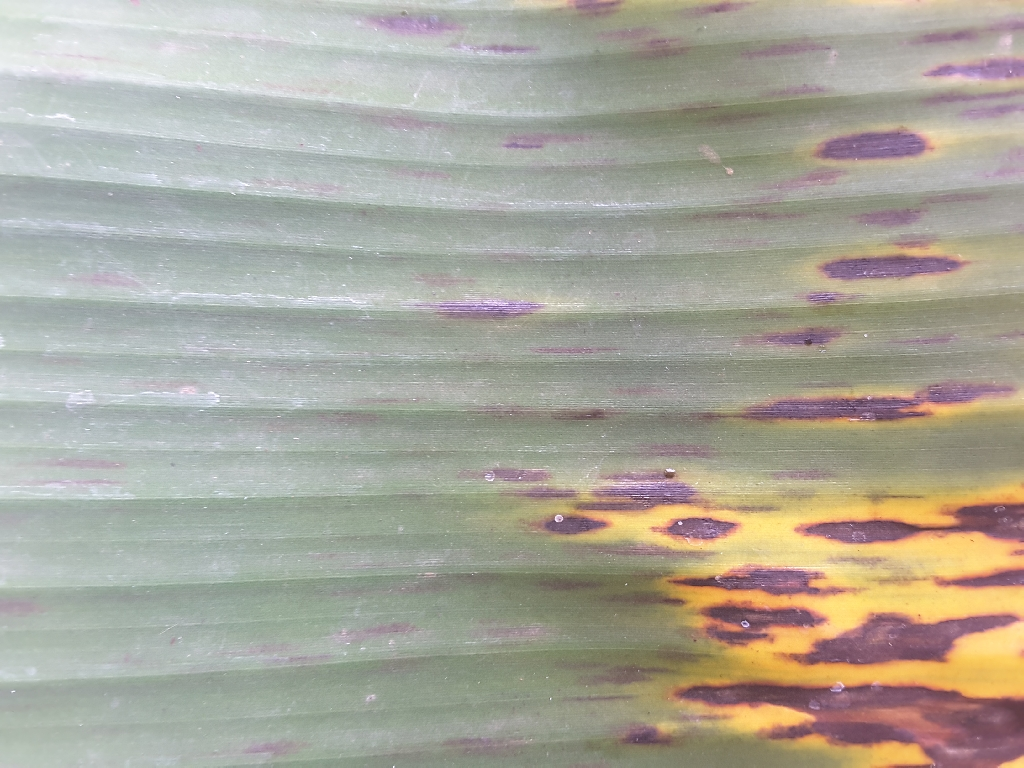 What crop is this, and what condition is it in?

banana, black sigatoka
